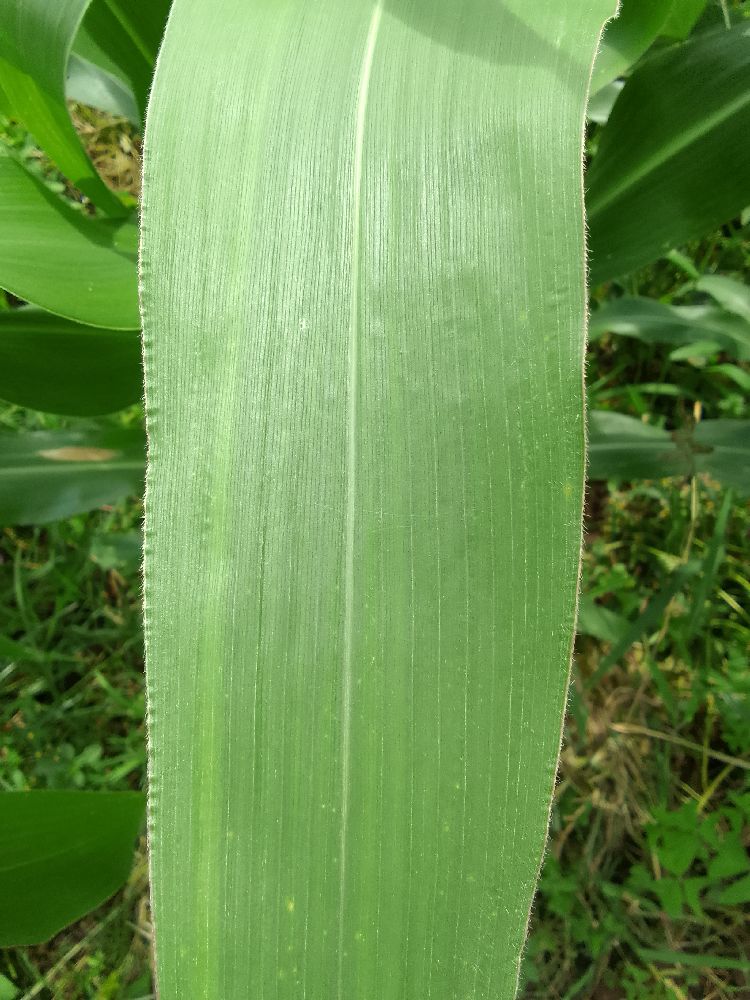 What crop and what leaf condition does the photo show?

maize, healthy
